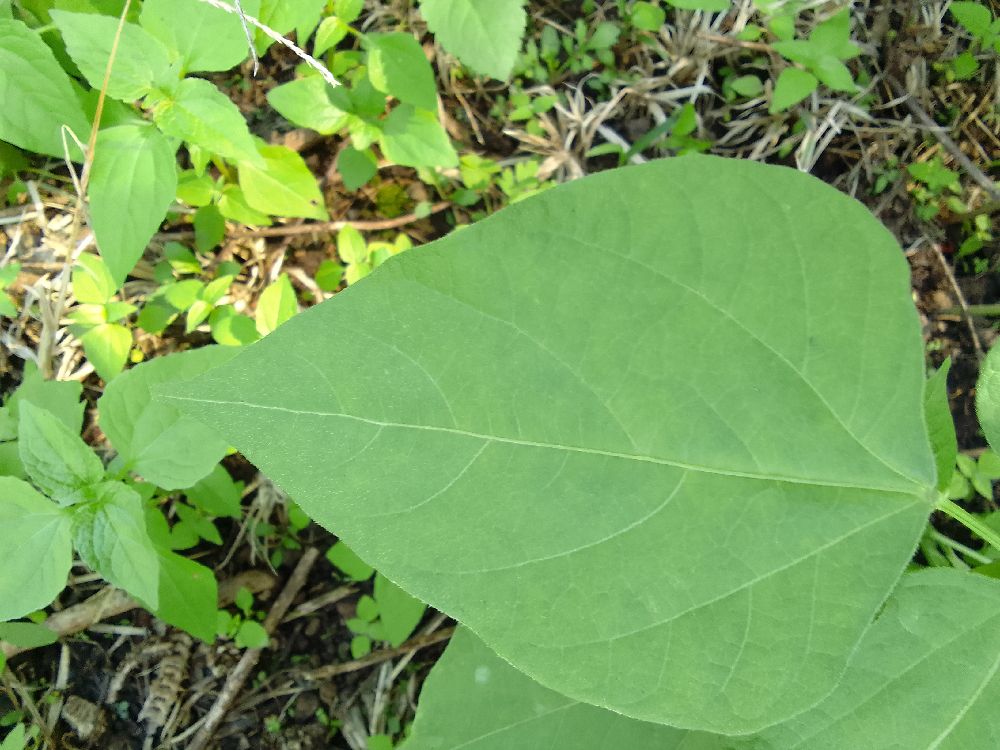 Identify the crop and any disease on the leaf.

common bean, healthy
